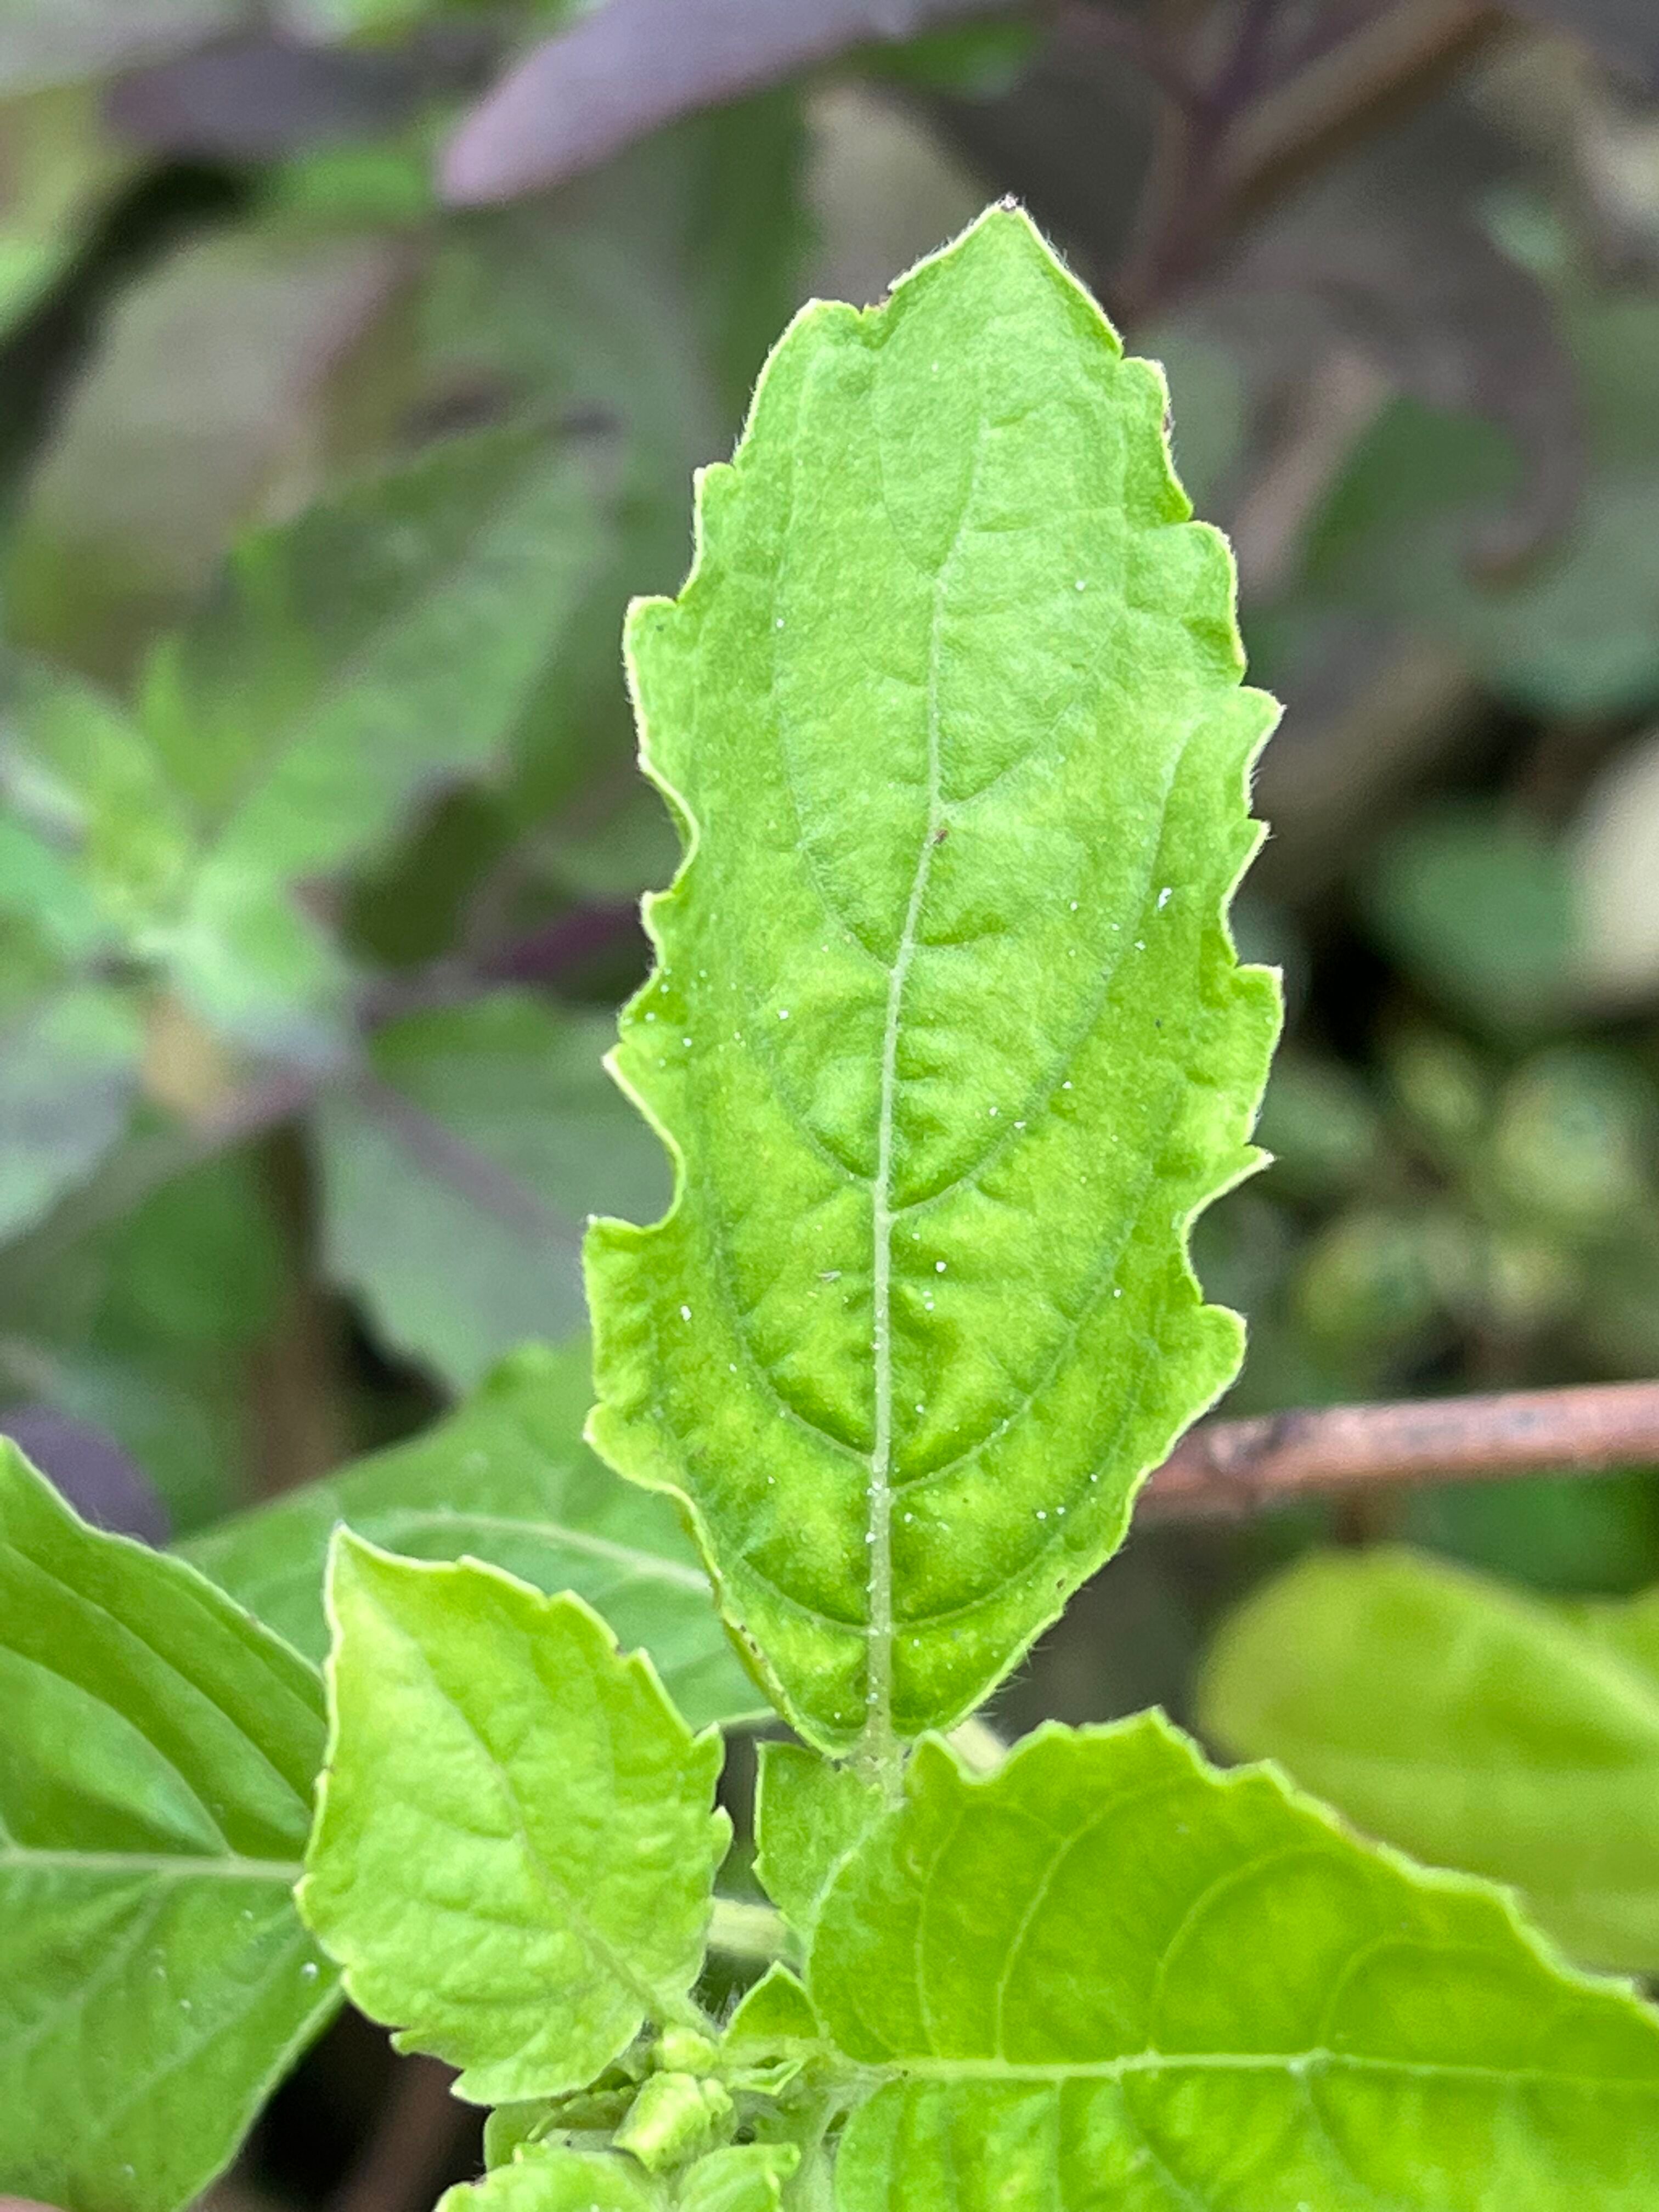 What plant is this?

tulshi
